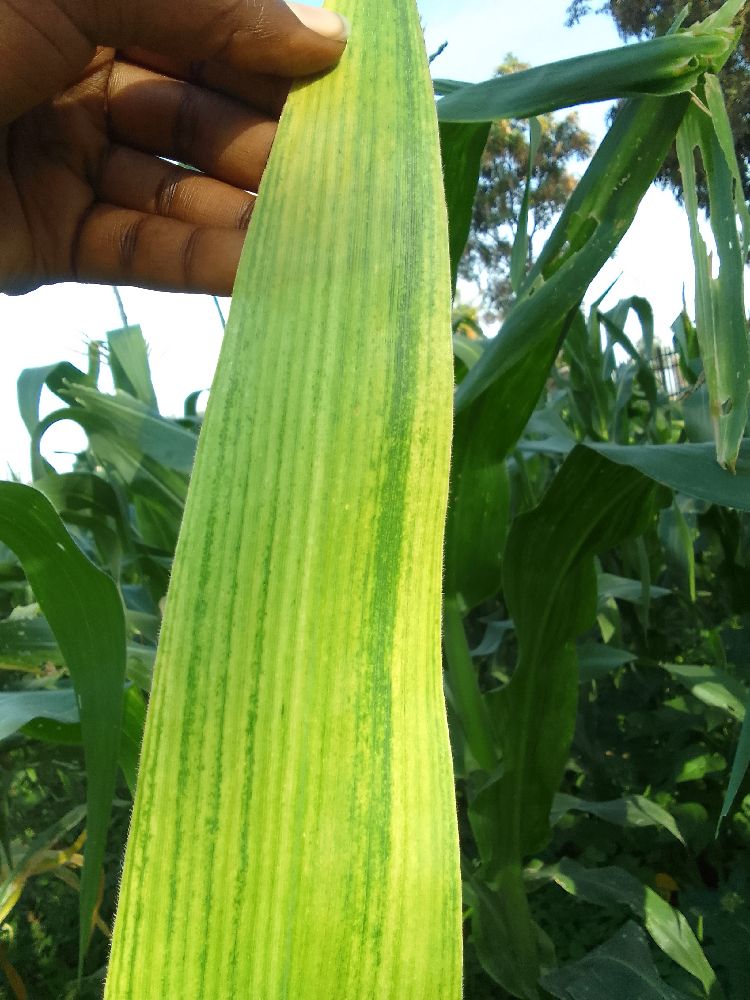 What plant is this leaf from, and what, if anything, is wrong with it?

maize, maize lethal necrosis
